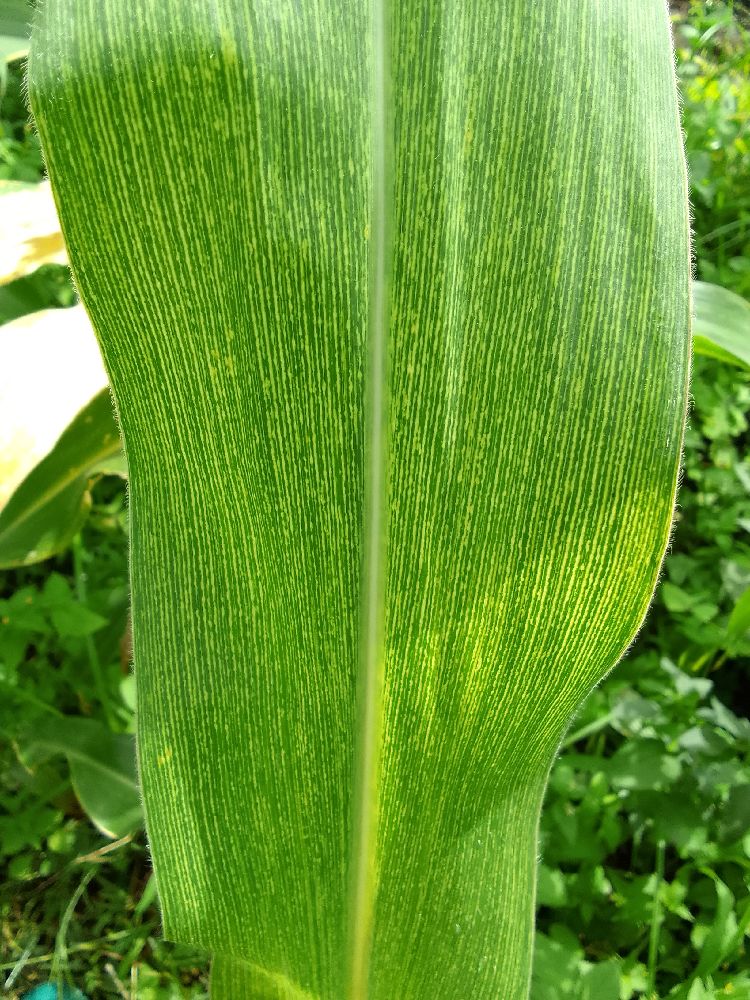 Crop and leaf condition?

maize, maize streak virus
